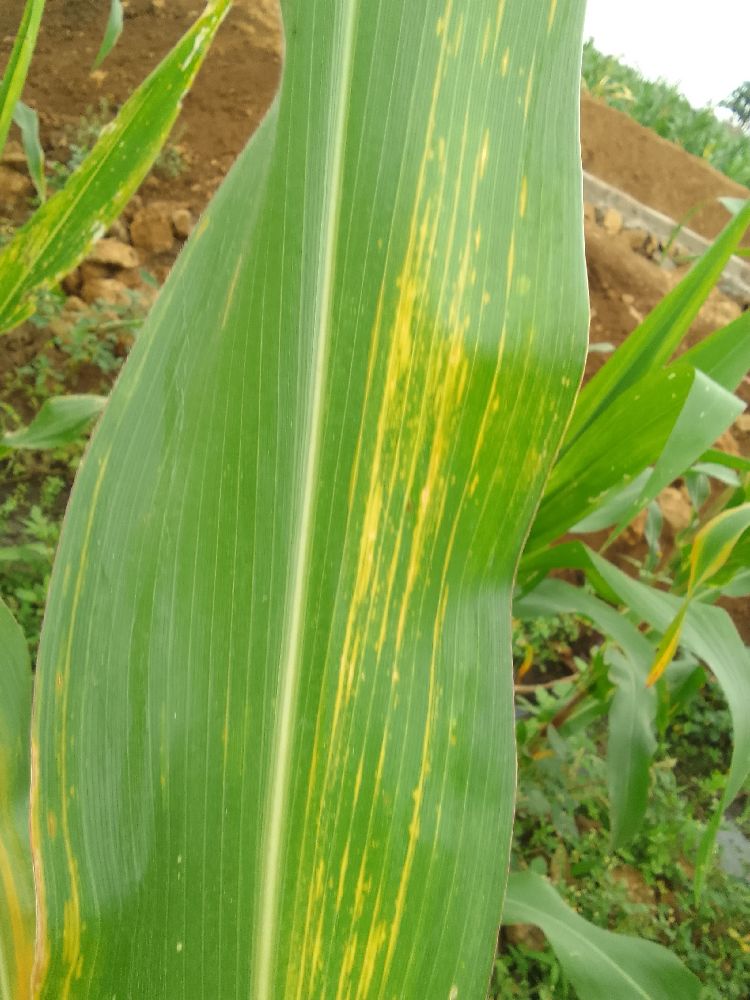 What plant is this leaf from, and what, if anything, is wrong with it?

maize, maize lethal necrosis
